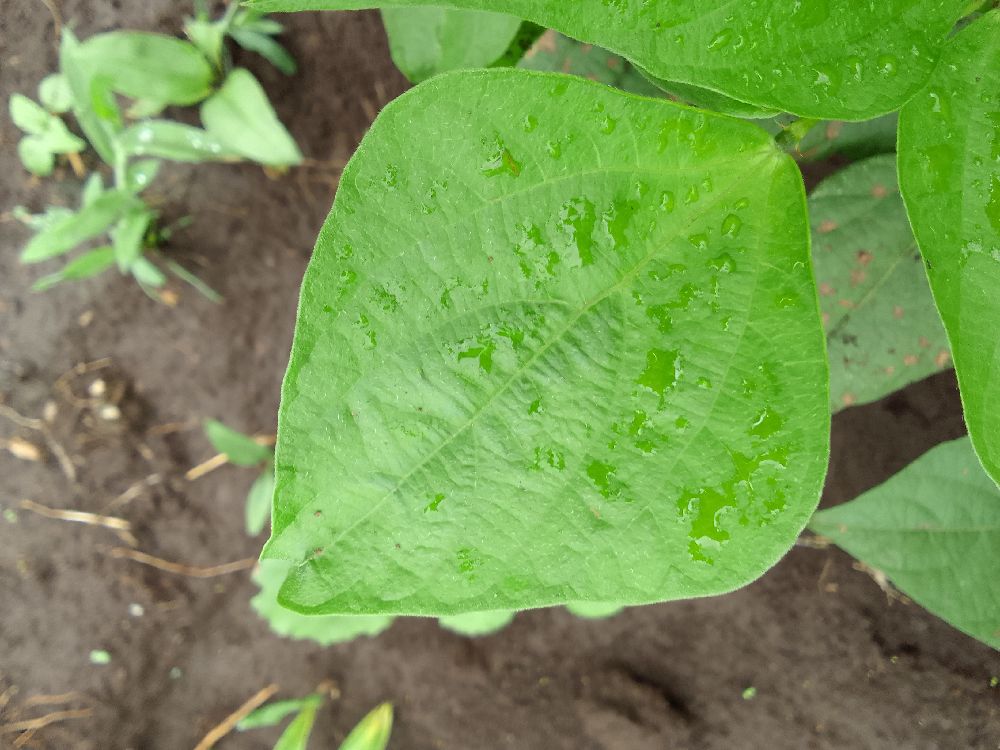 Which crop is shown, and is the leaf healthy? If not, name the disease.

common bean, healthy
